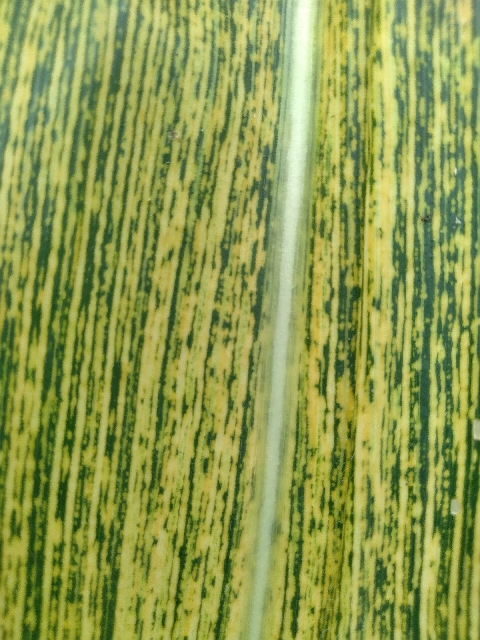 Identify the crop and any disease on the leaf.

maize, maize streak virus
